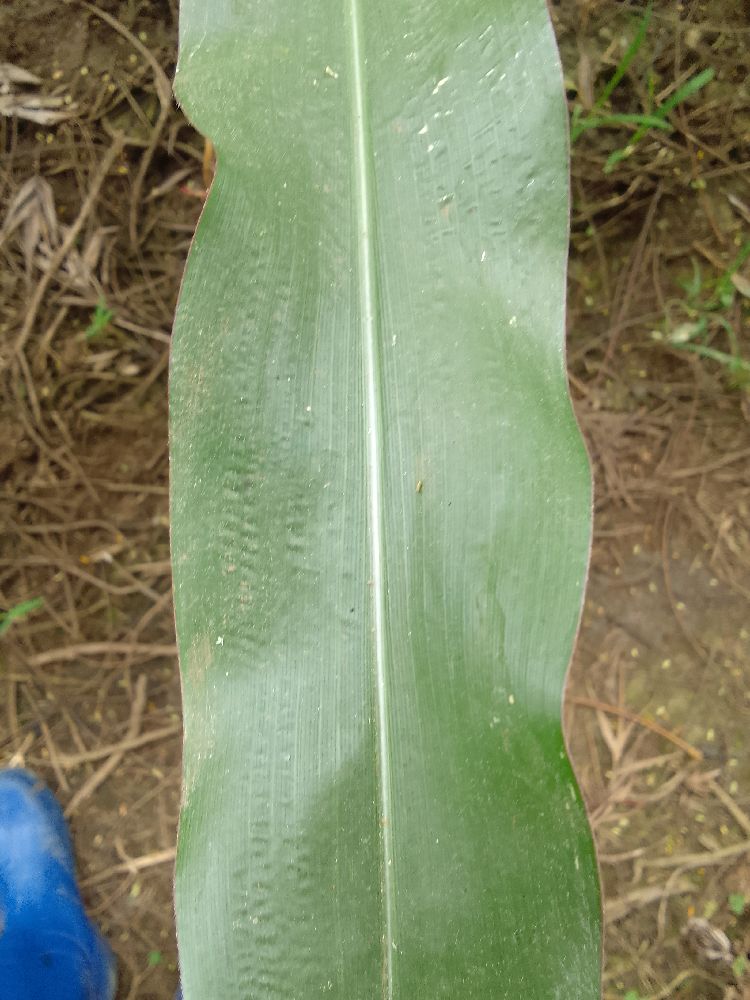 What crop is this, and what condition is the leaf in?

maize, healthy
